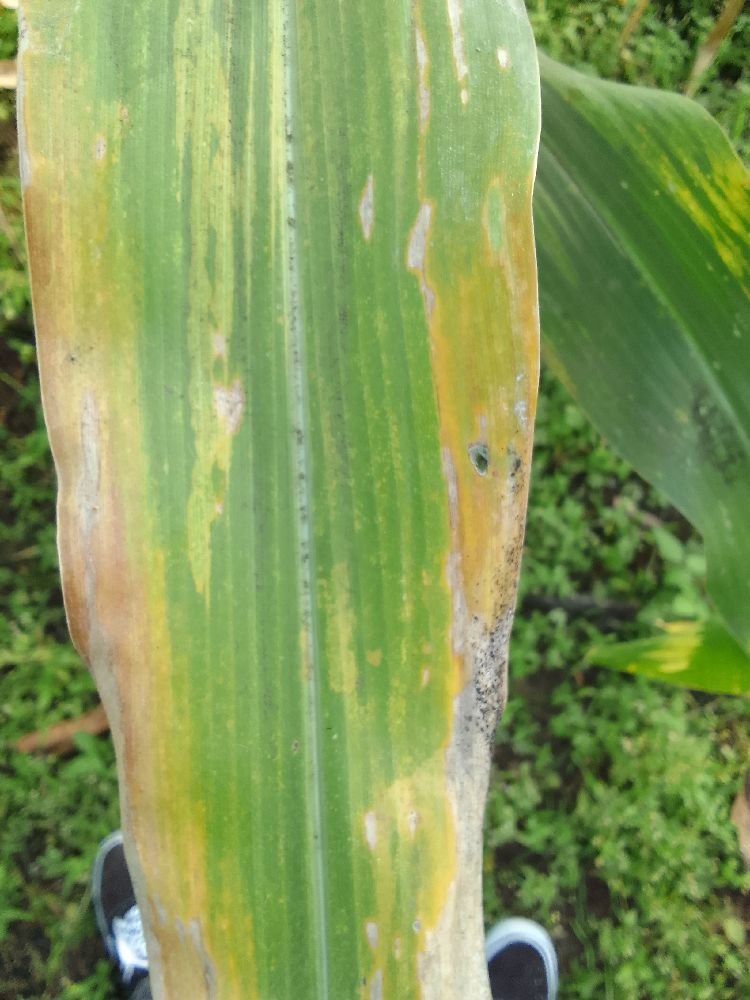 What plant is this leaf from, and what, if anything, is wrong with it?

maize, maize lethal necrosis
